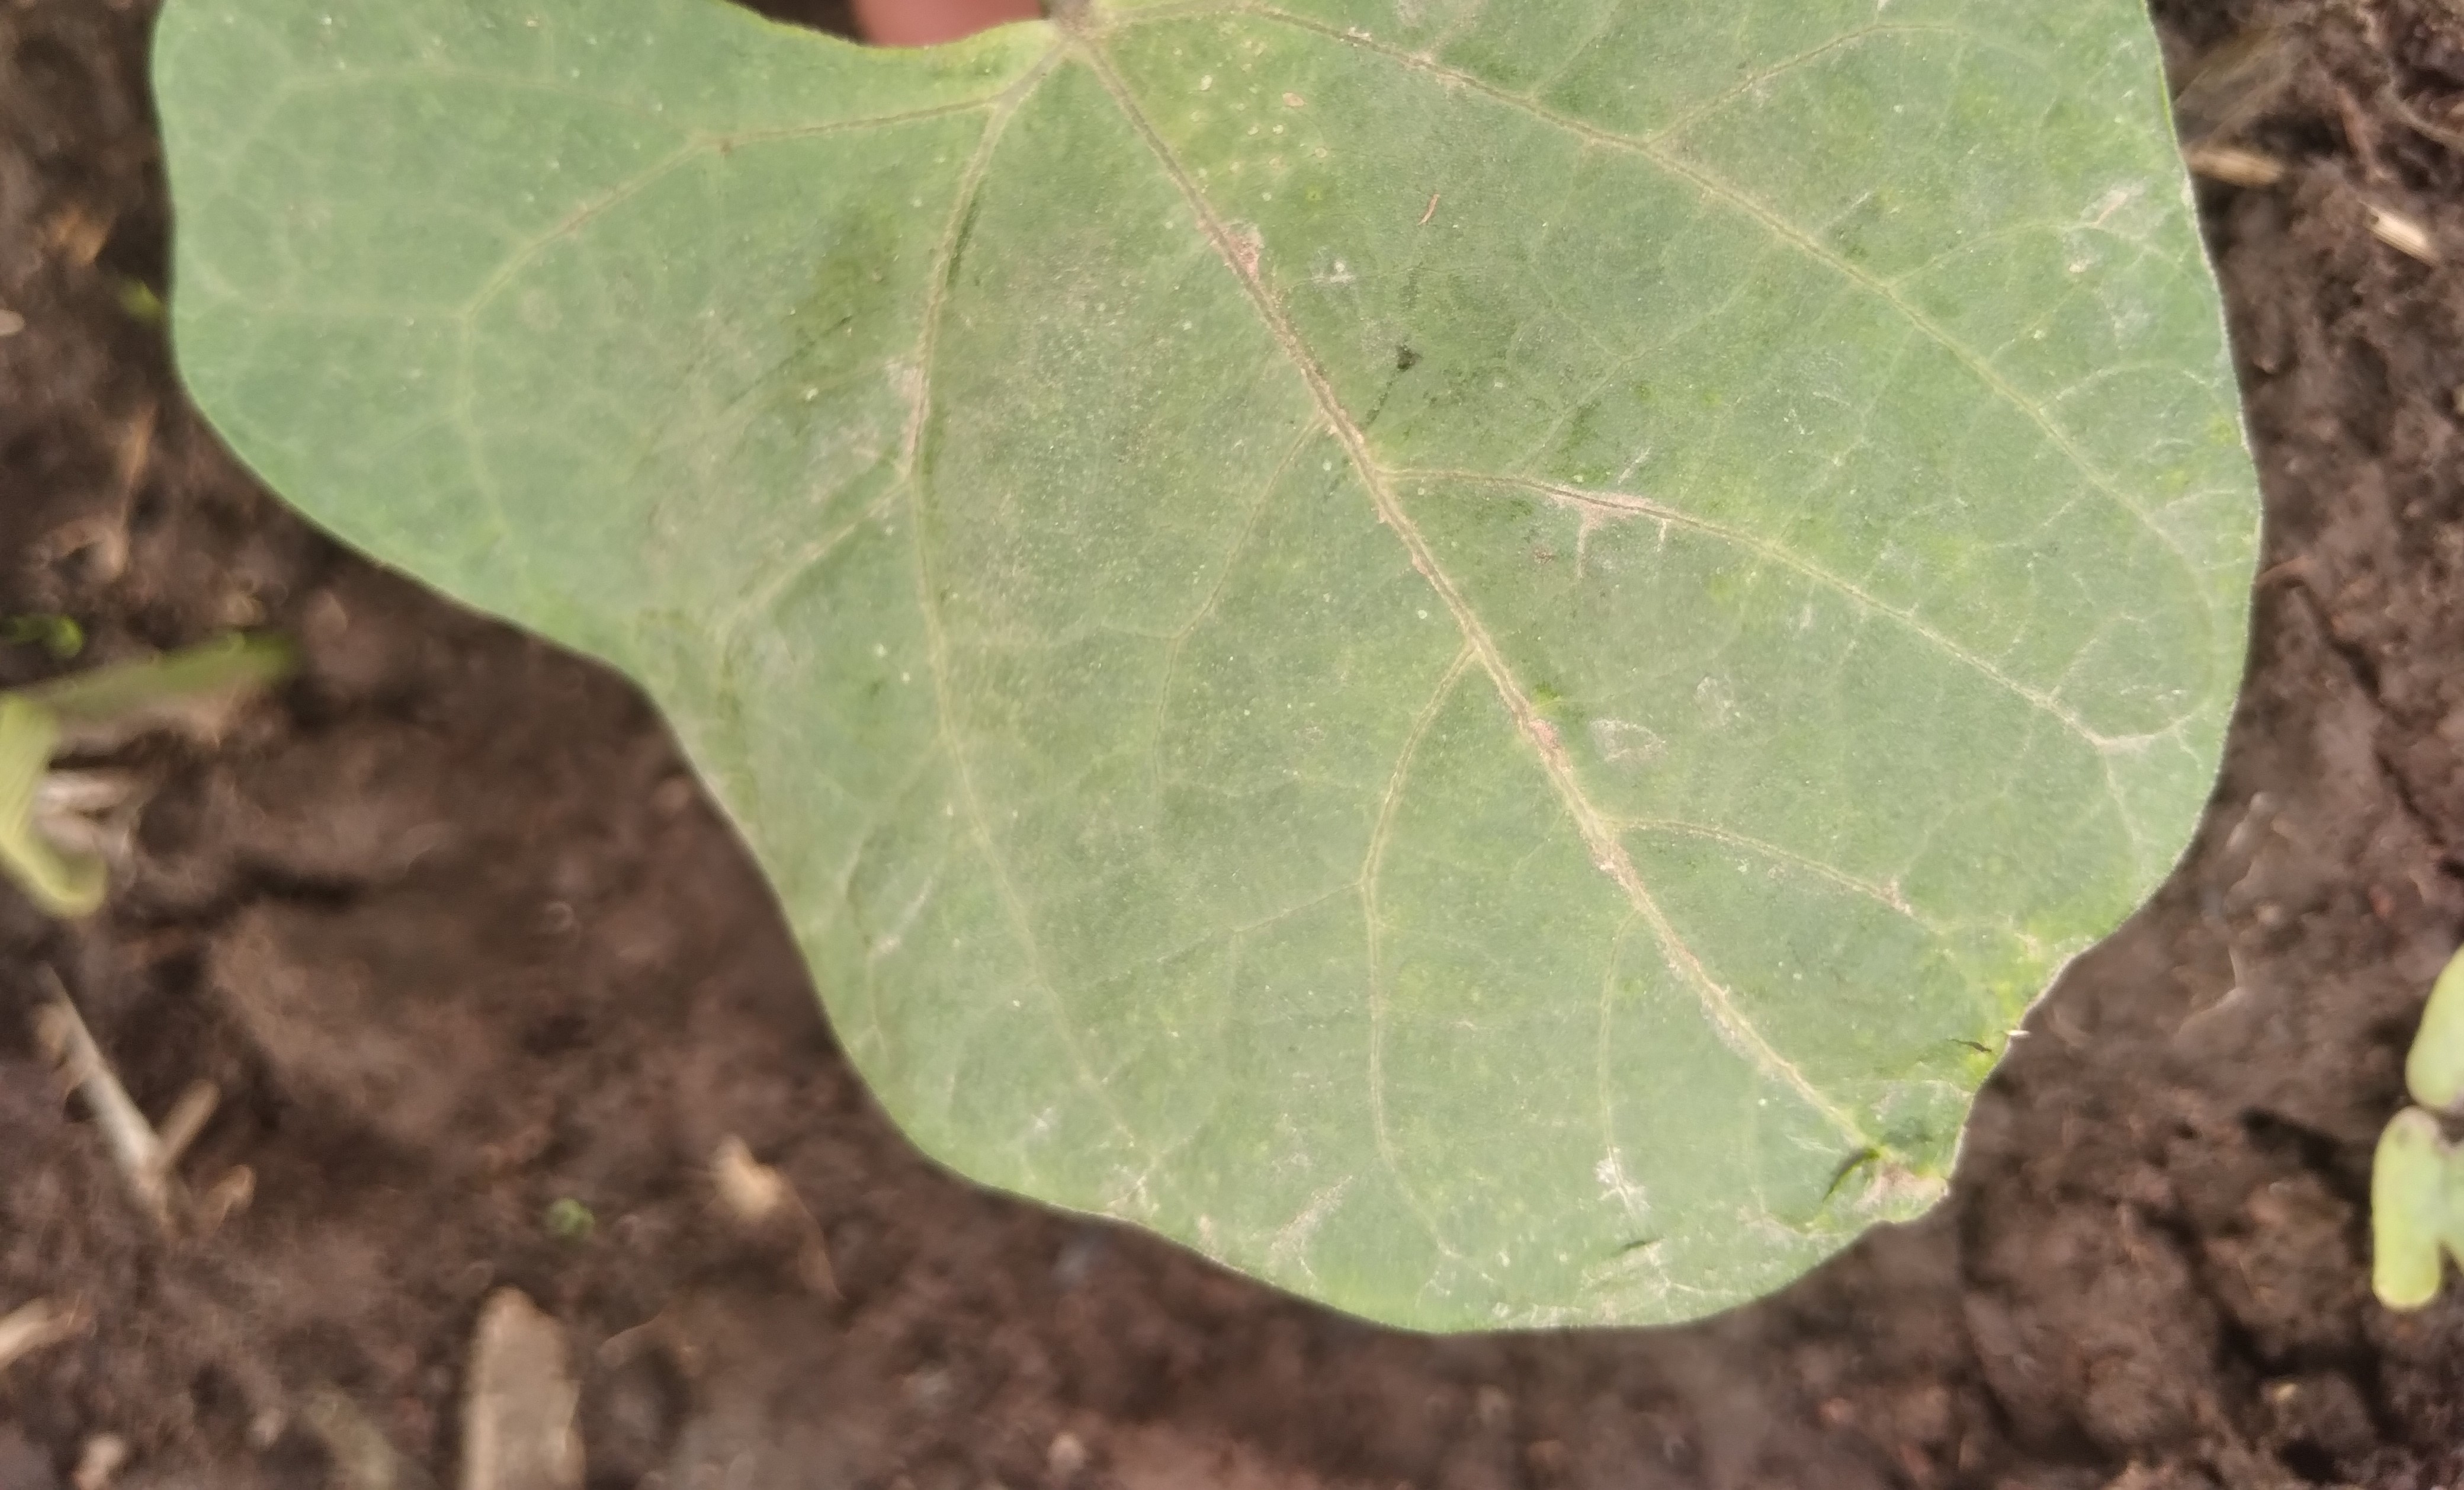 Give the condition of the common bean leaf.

healthy
